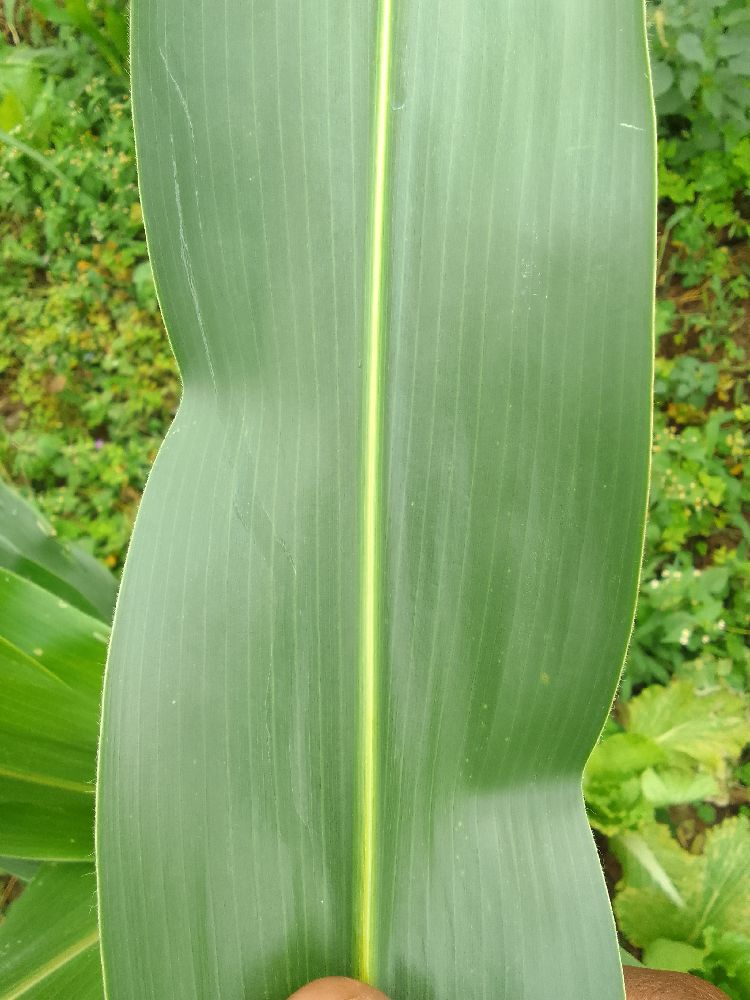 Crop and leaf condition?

maize, healthy
